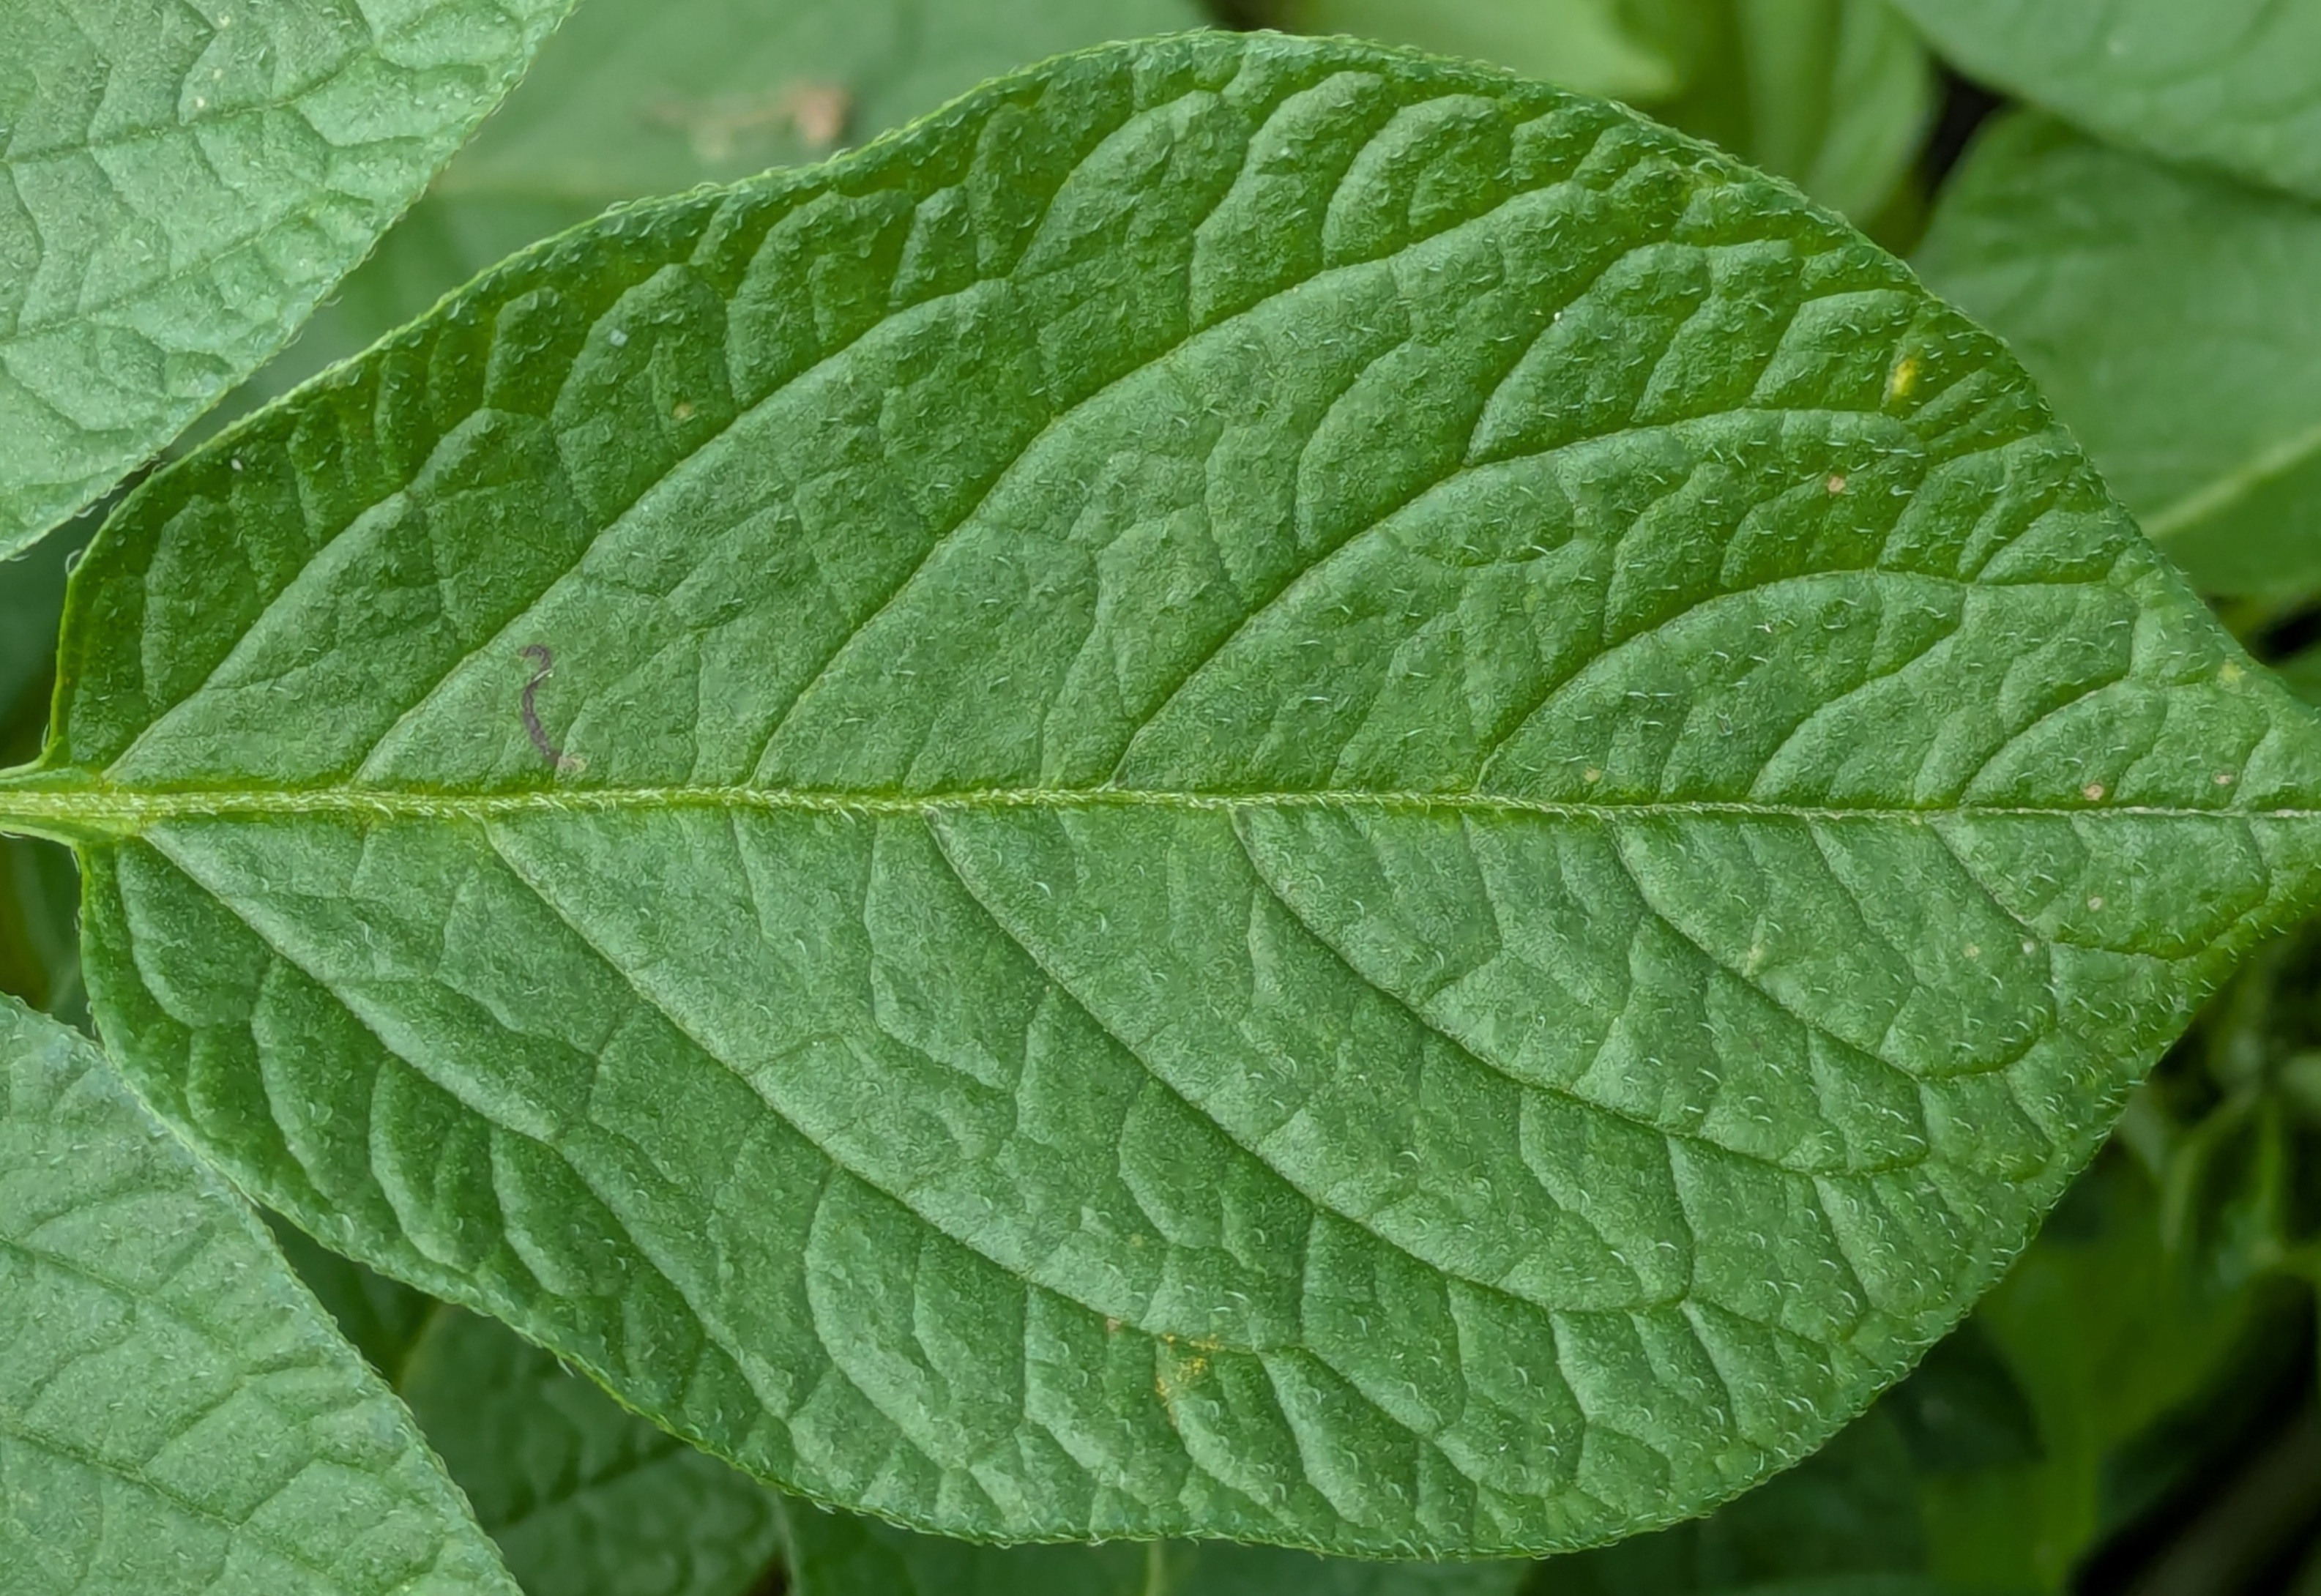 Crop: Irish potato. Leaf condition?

healthy
